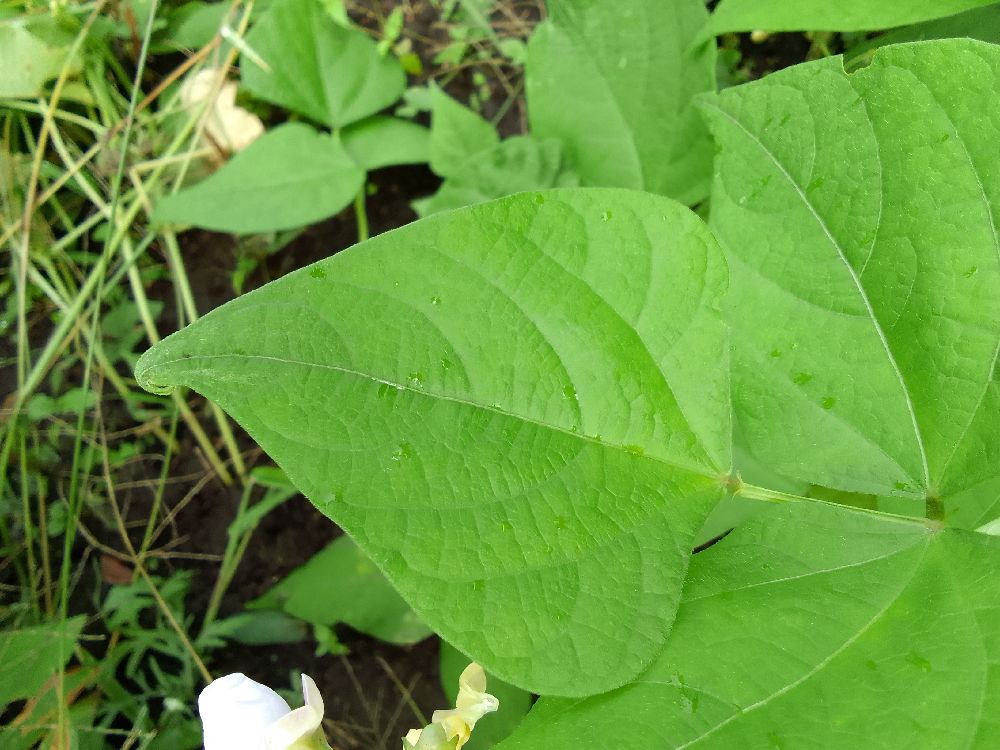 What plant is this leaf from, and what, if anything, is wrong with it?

common bean, healthy
